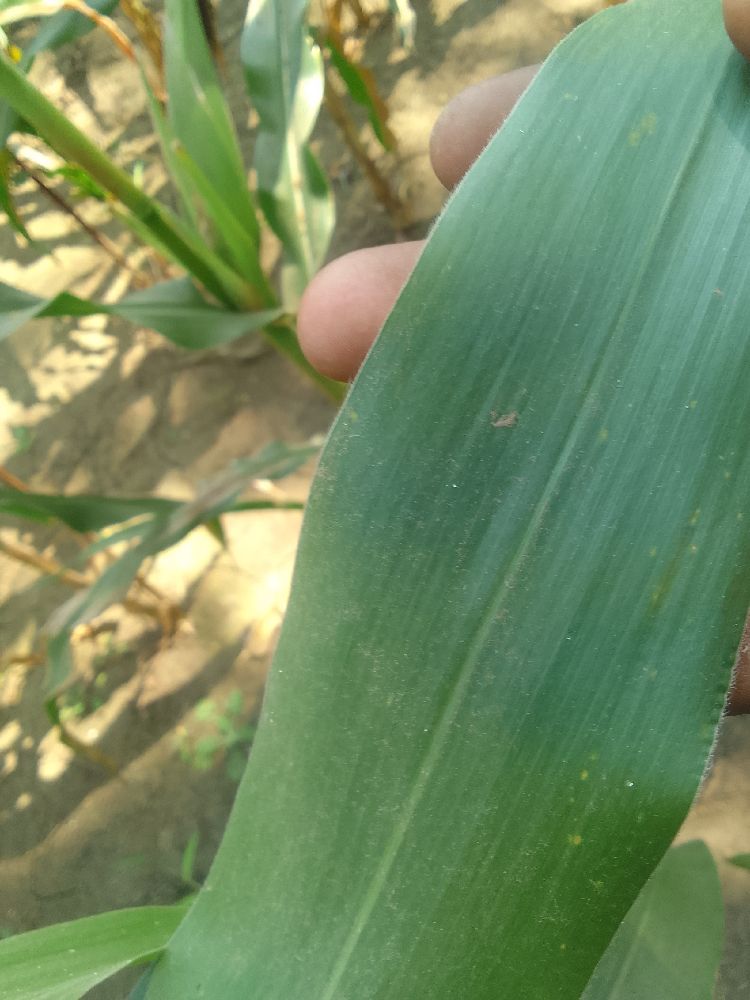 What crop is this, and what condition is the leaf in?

maize, healthy
